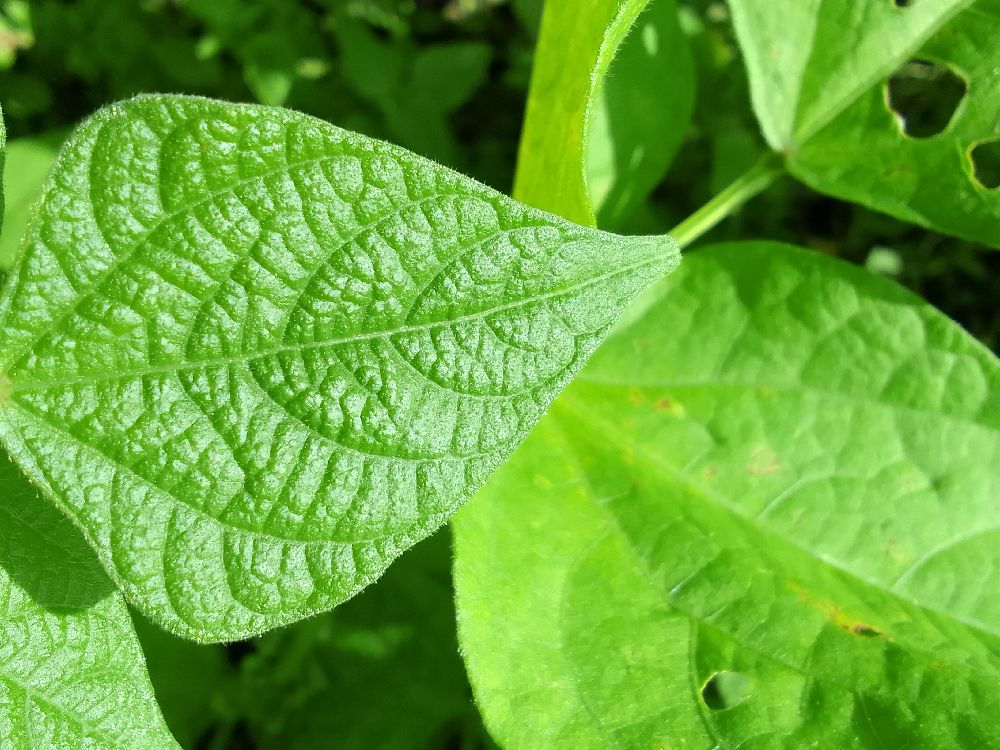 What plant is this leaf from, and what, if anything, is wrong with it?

common bean, healthy
